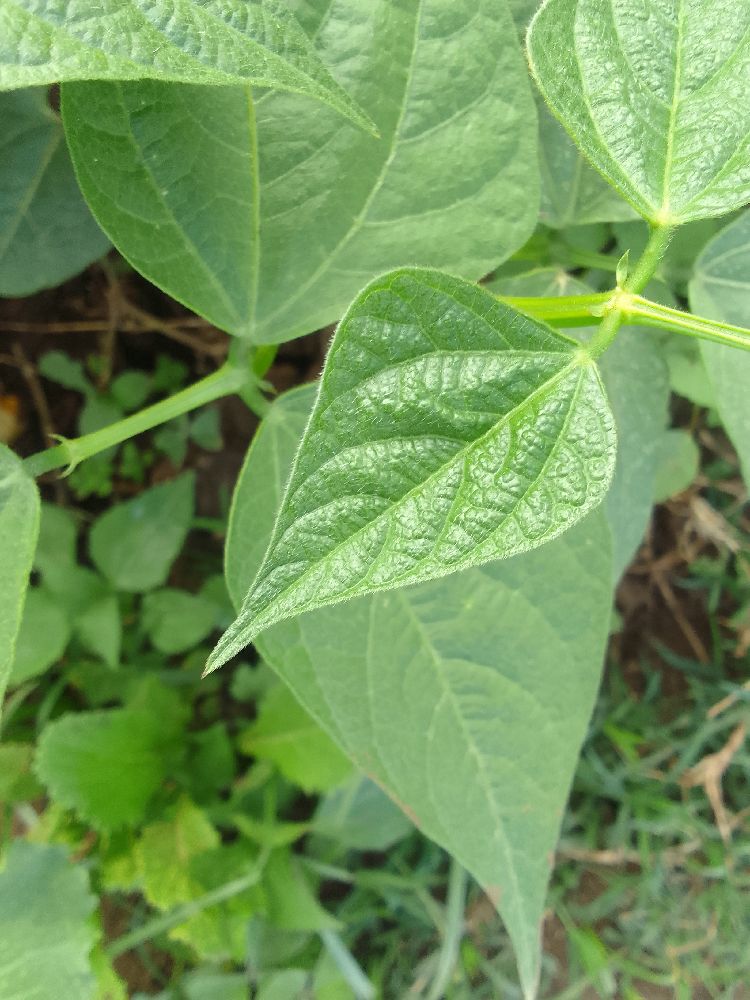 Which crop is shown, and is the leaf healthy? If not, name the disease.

common bean, healthy
